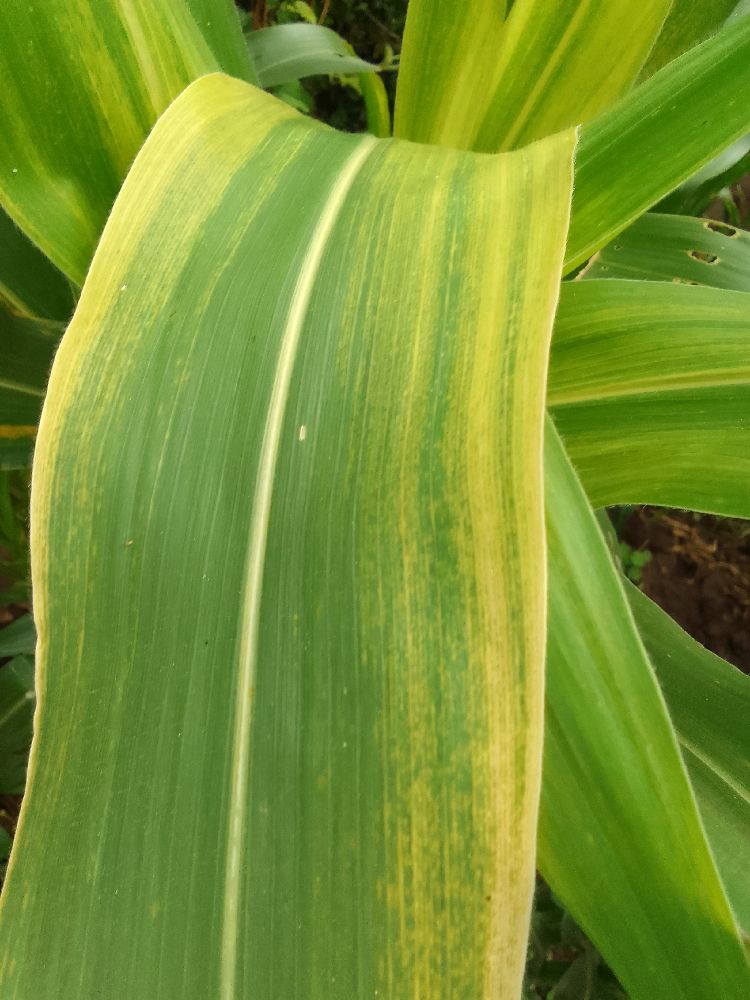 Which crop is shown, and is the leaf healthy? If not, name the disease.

maize, maize lethal necrosis
